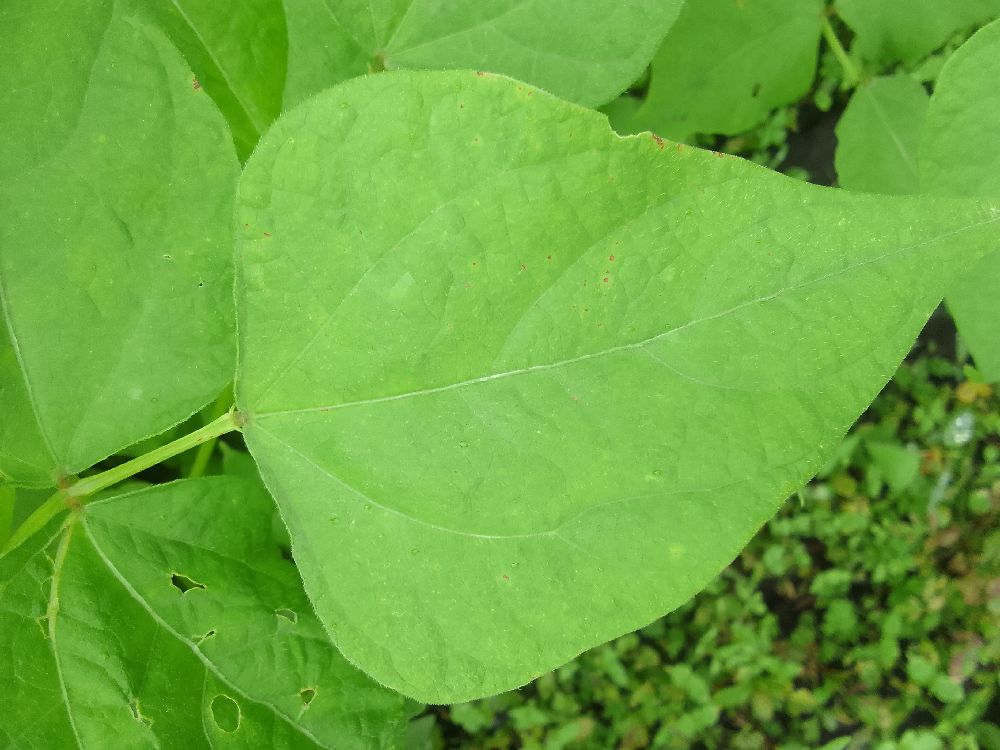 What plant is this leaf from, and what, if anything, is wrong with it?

common bean, healthy
